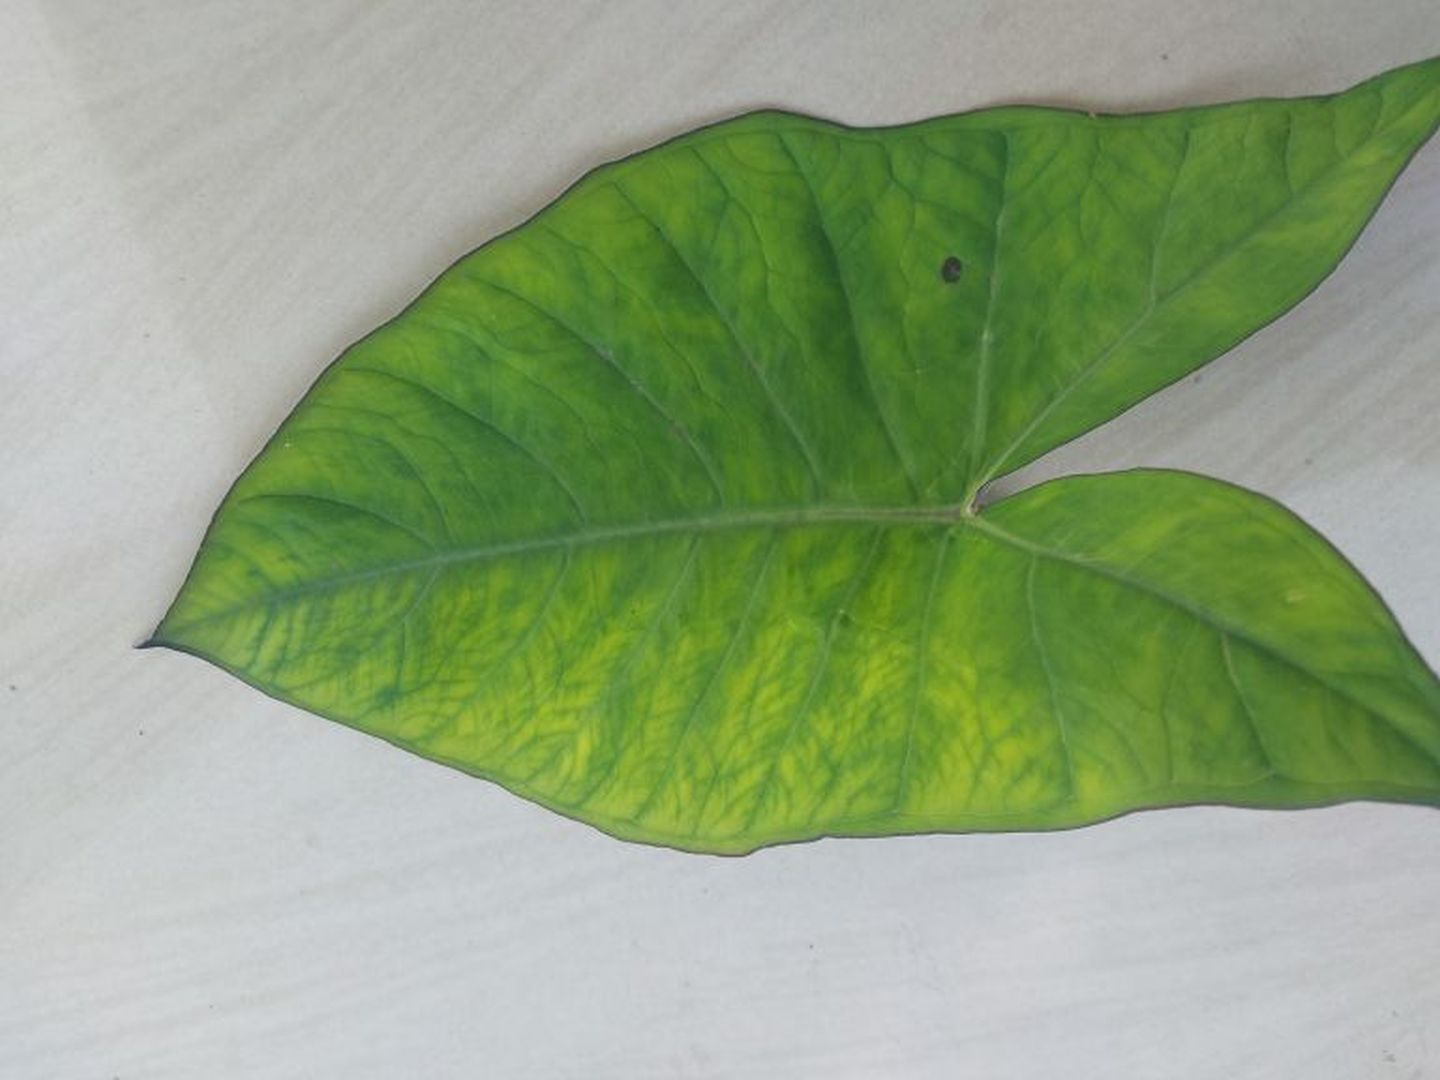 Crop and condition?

taro, mosaic
